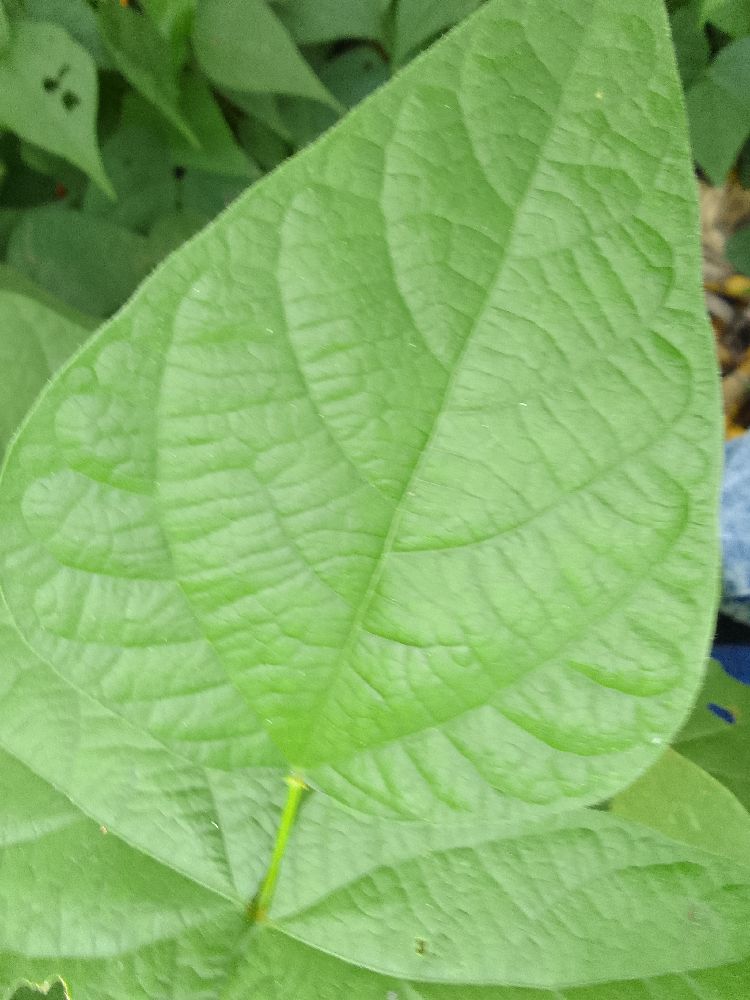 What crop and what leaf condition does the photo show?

common bean, healthy
